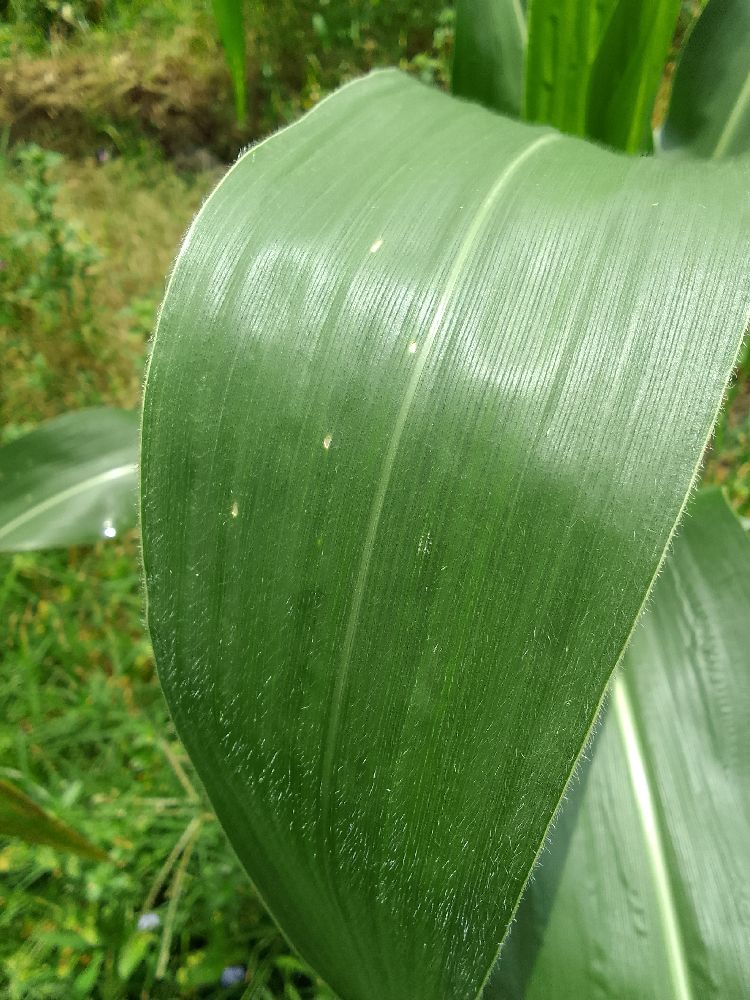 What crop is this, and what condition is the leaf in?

maize, healthy
